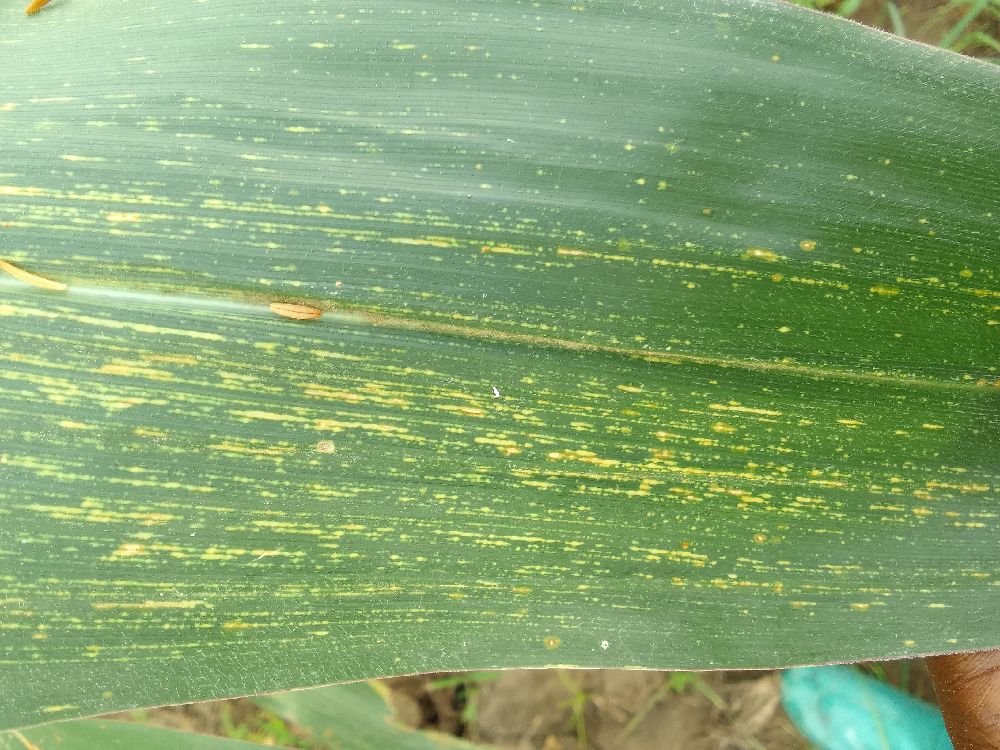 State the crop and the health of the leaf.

maize, maize streak virus
